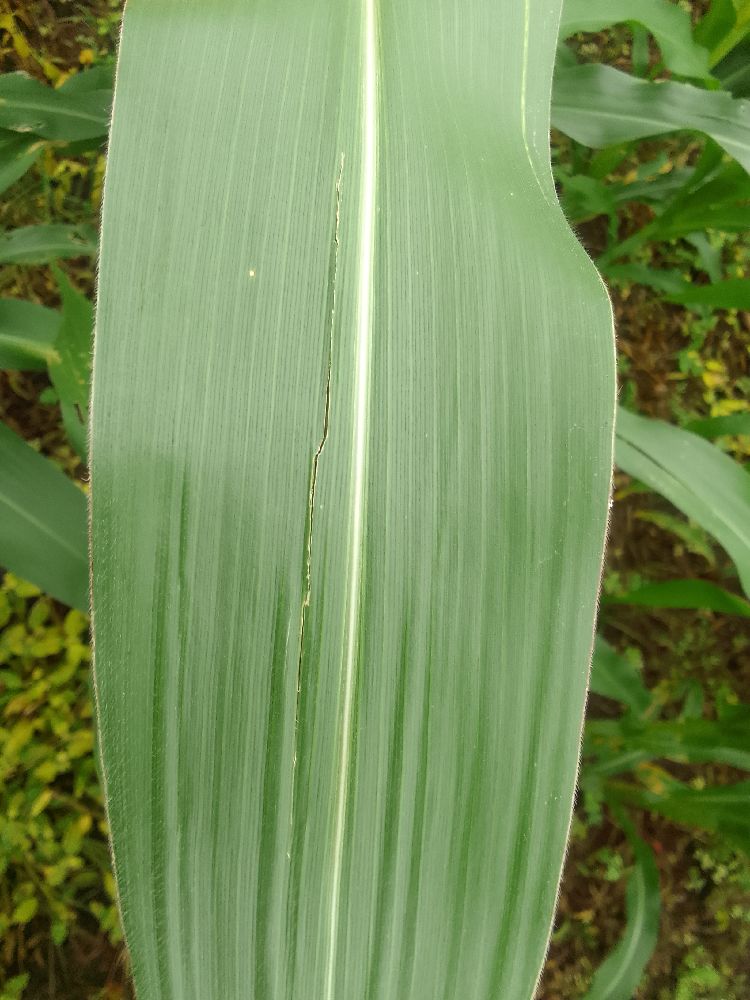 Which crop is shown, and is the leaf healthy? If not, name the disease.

maize, healthy
